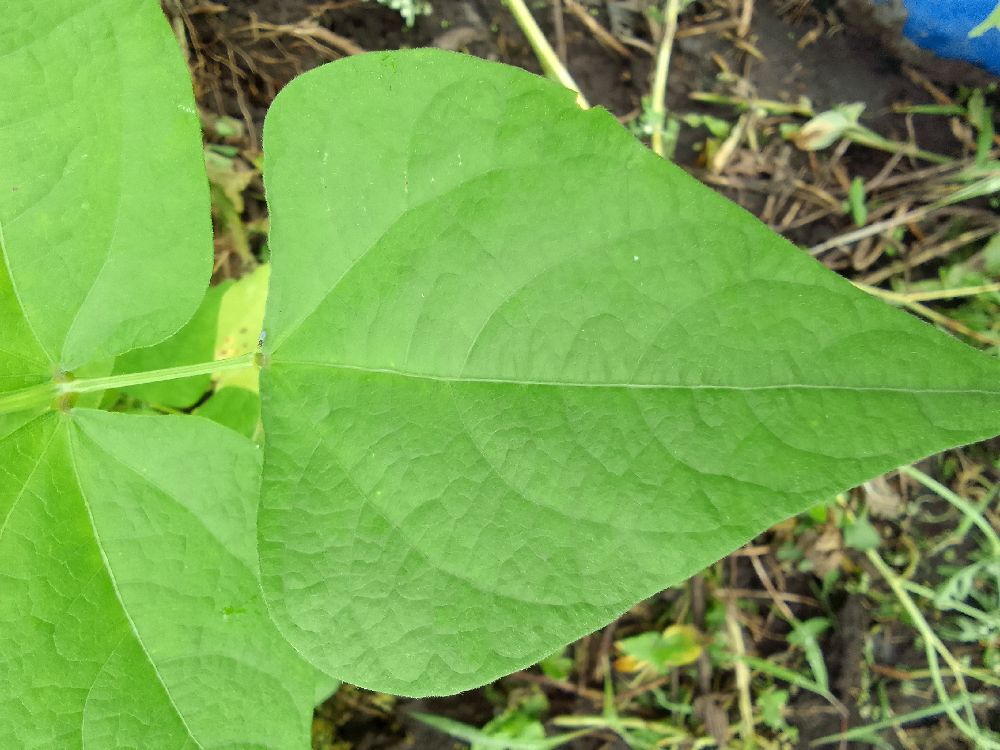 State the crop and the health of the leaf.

common bean, healthy
